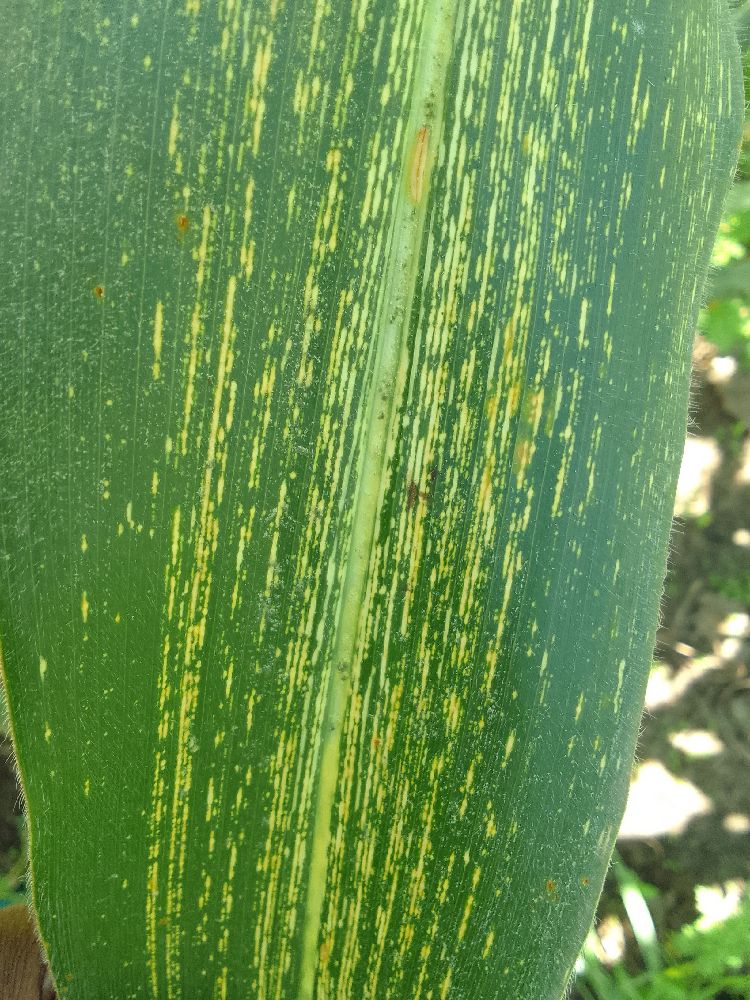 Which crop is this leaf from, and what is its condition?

maize, maize streak virus
